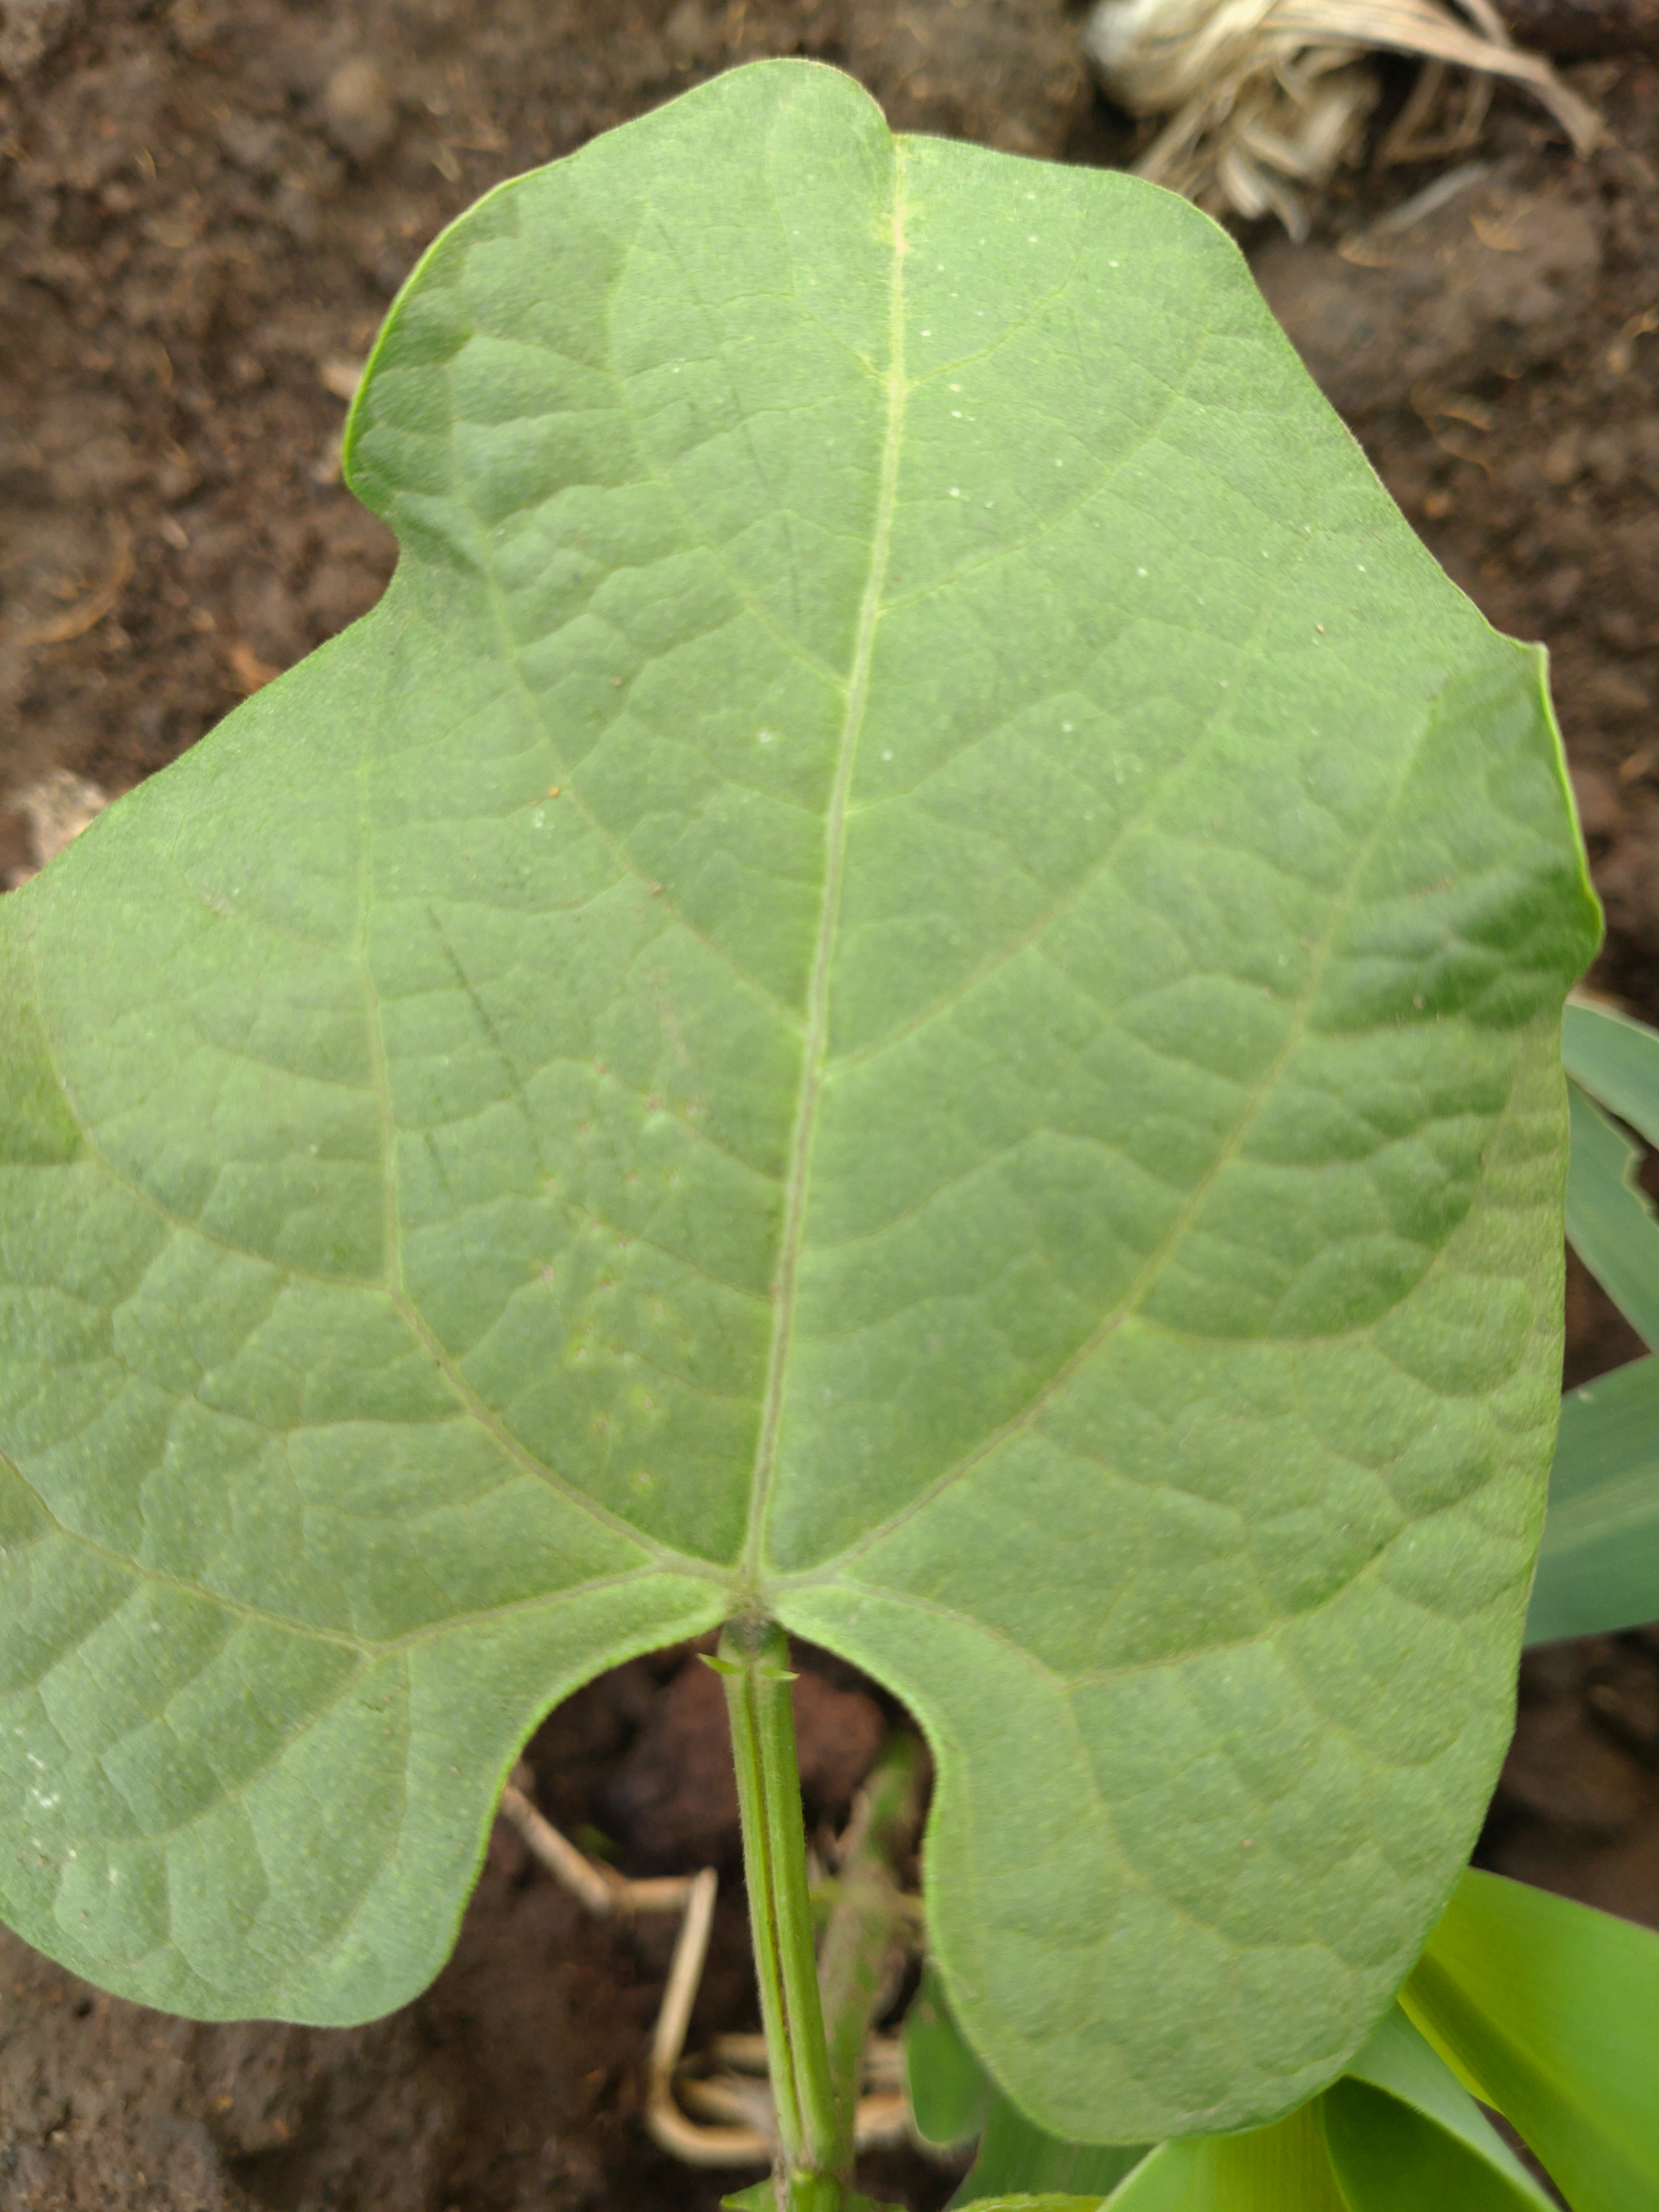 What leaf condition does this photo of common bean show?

healthy
